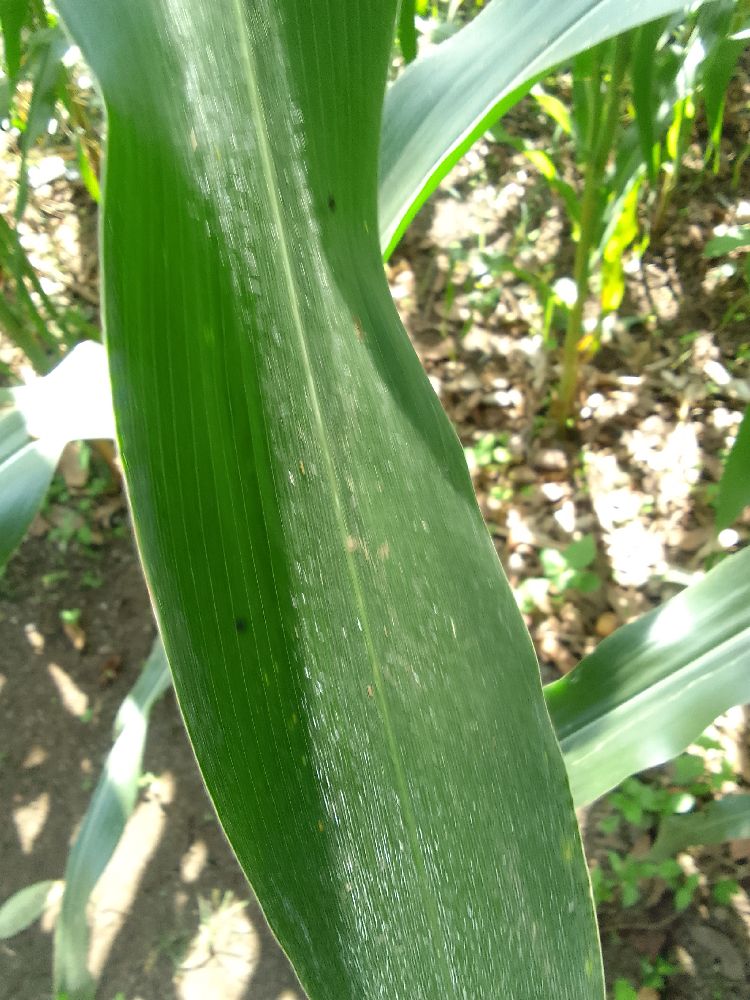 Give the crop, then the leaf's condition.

maize, healthy
